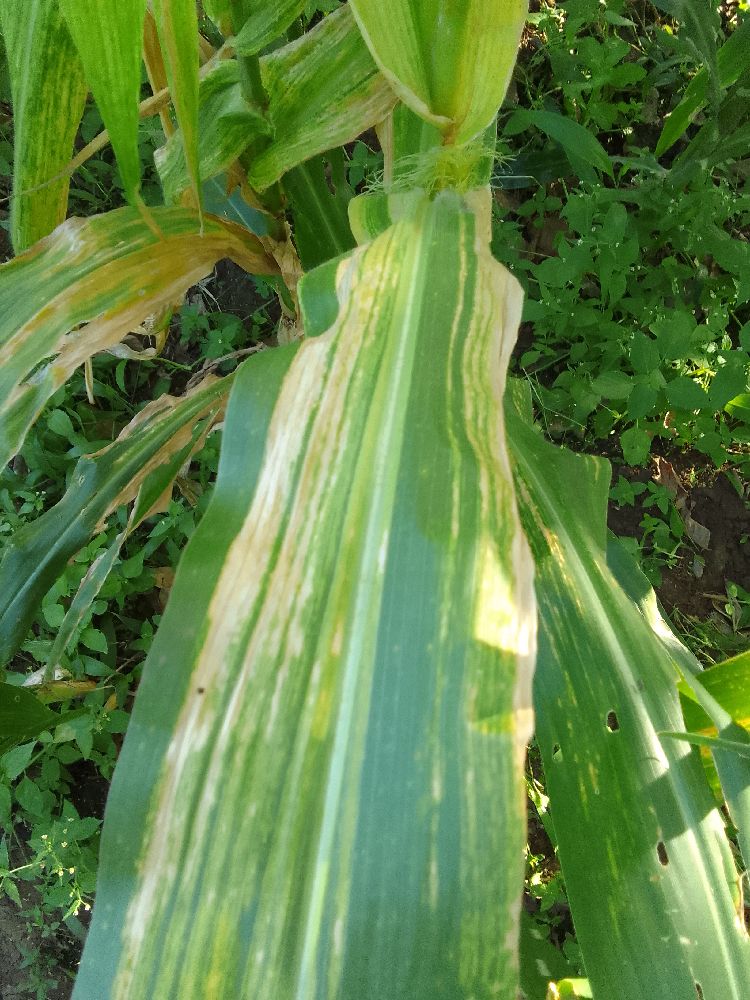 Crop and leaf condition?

maize, maize lethal necrosis
